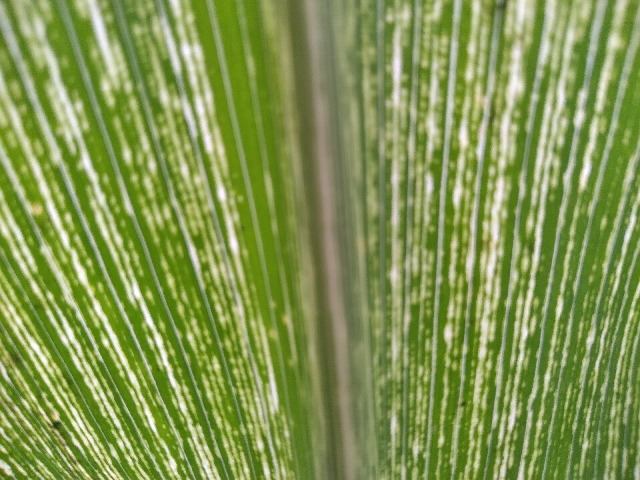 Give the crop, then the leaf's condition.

maize, maize streak virus
